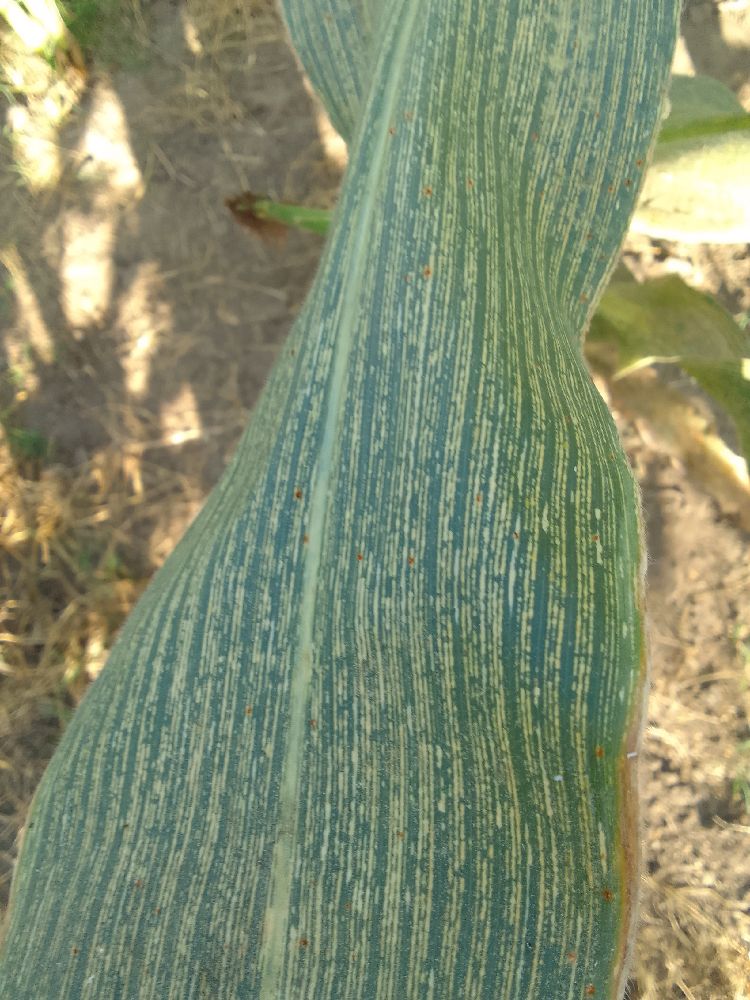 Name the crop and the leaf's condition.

maize, maize streak virus
